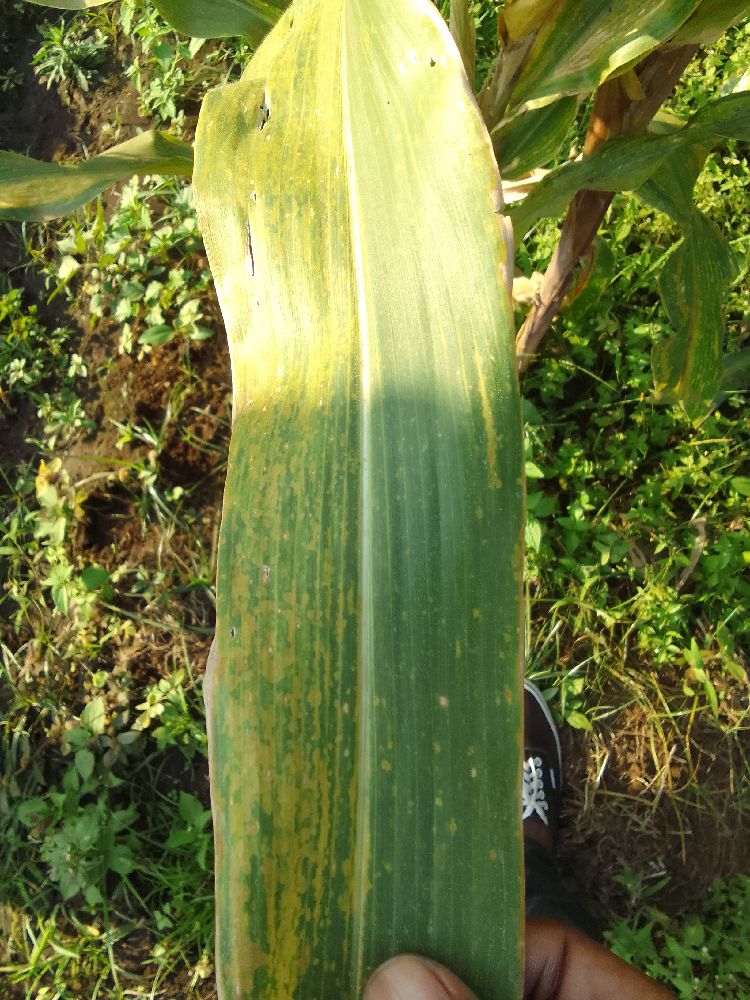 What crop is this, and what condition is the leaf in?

maize, maize lethal necrosis
